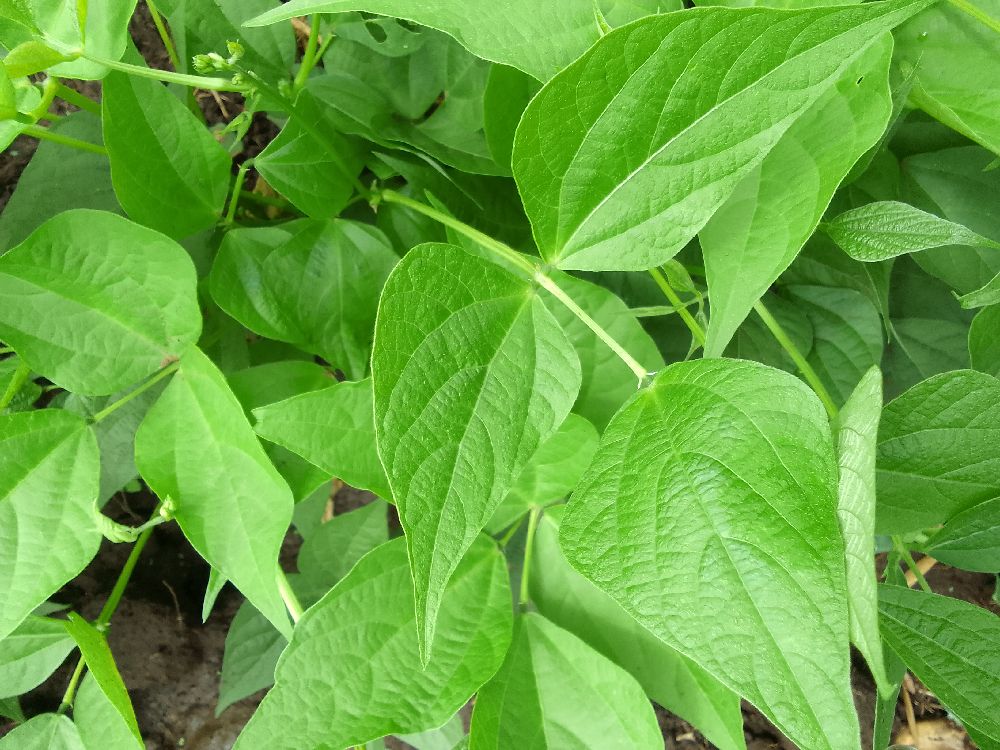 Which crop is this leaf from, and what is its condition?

common bean, healthy
